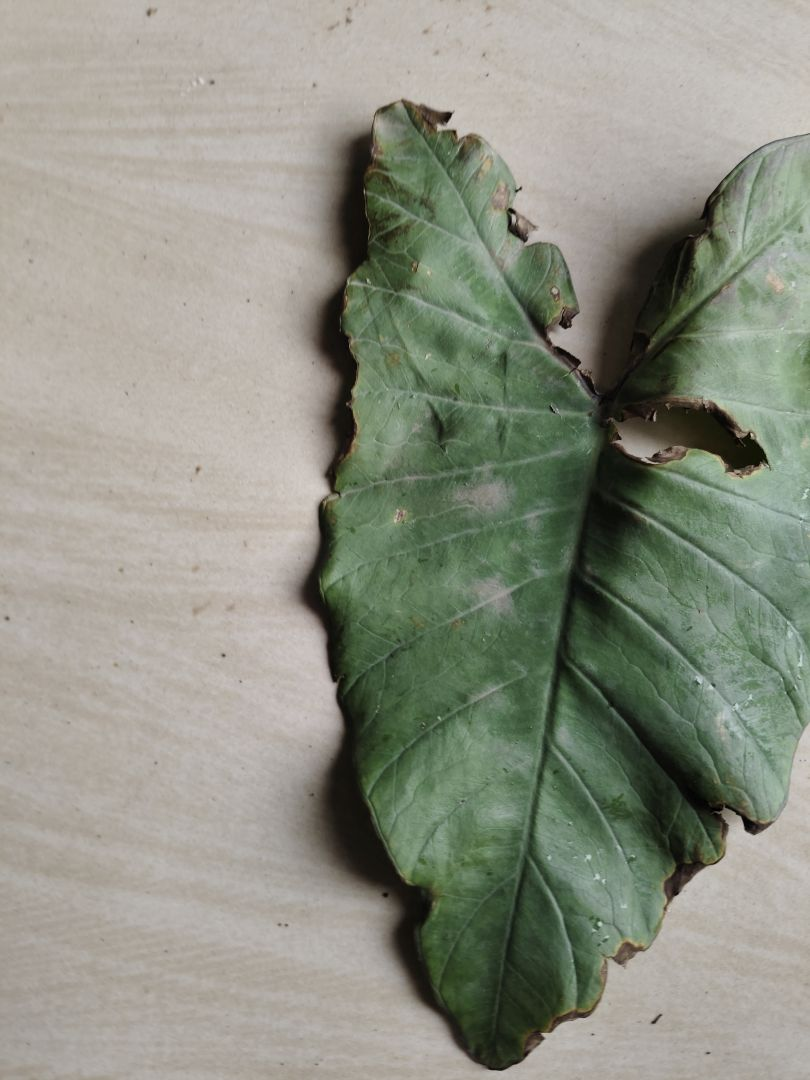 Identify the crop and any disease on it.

taro, leaf blight
